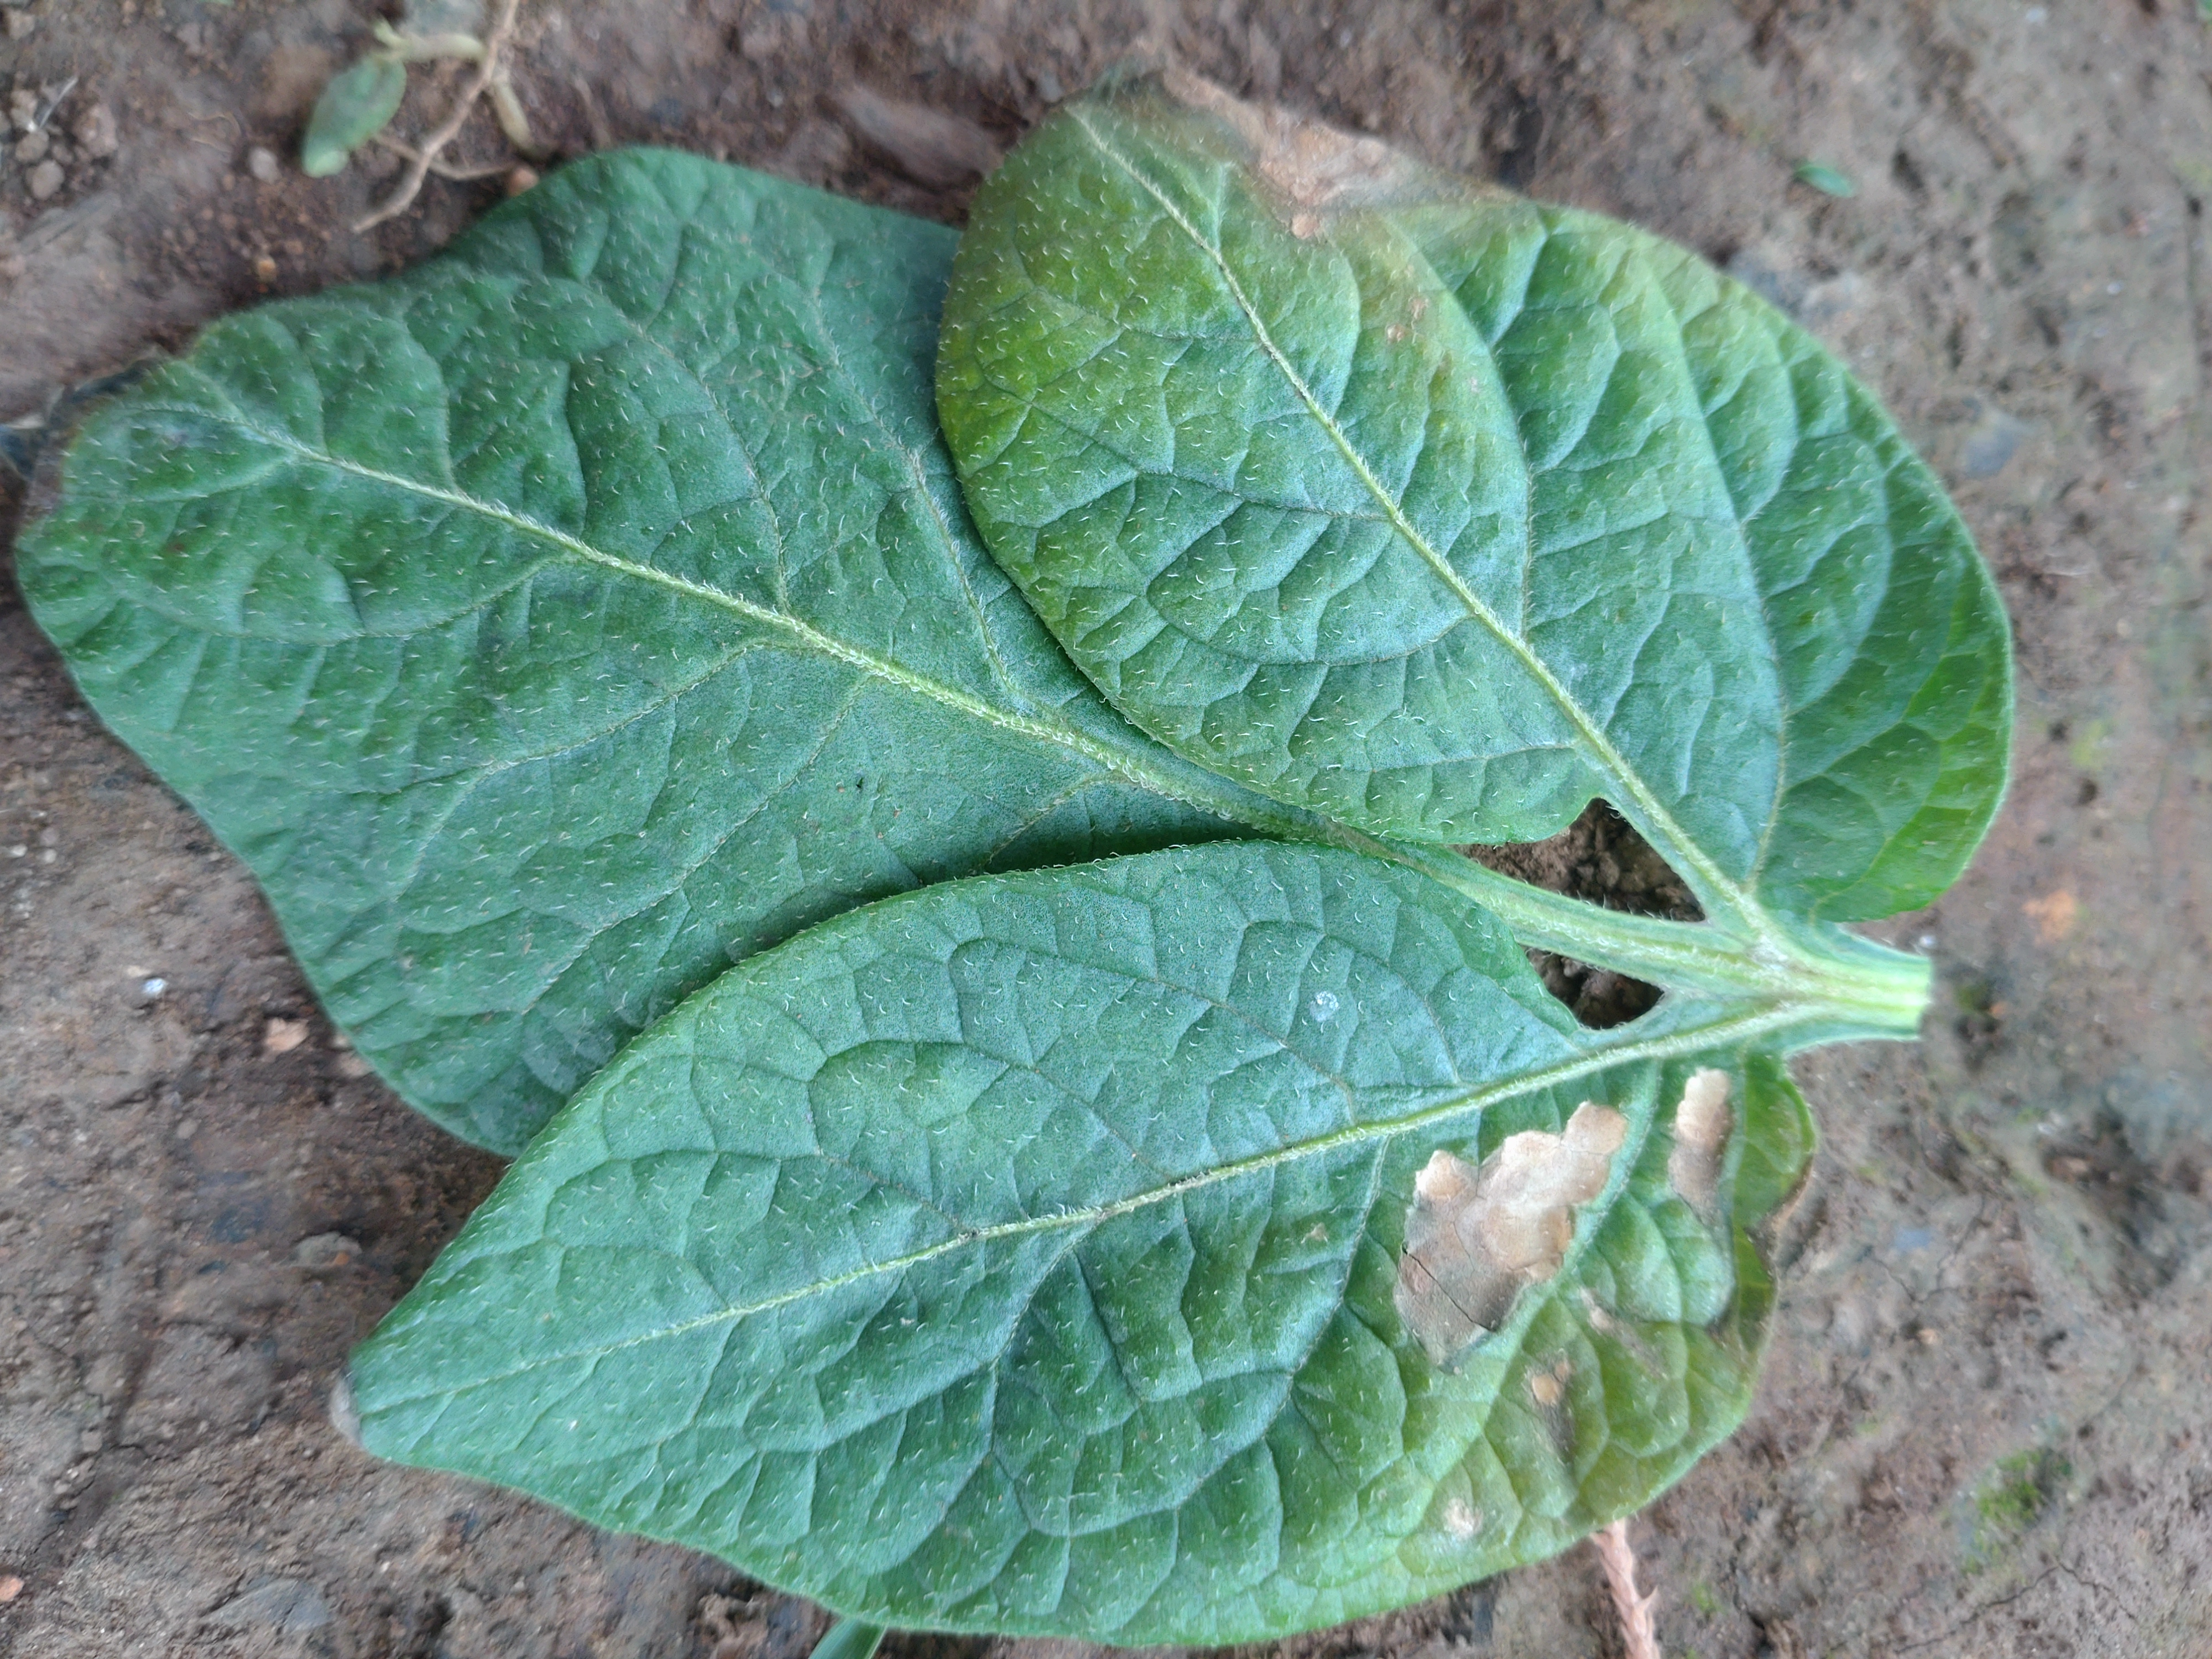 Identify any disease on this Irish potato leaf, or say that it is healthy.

early blight
